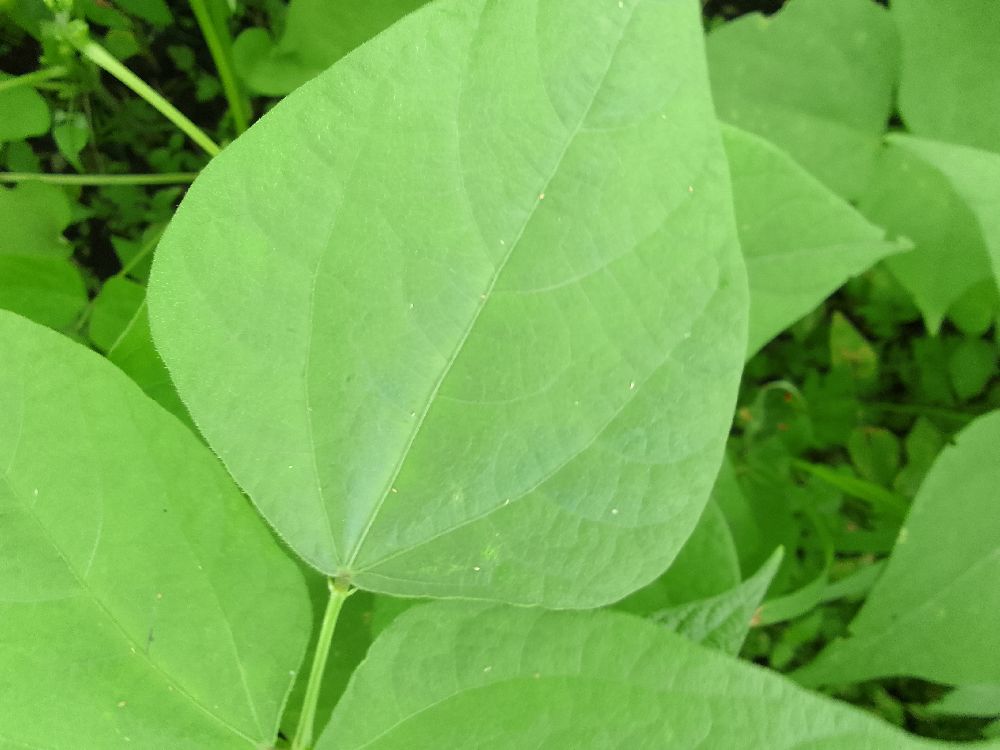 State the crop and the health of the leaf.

common bean, healthy
